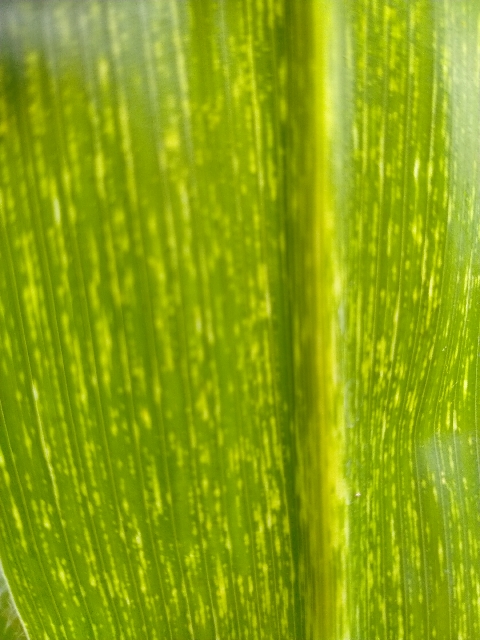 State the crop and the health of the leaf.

maize, maize streak virus
